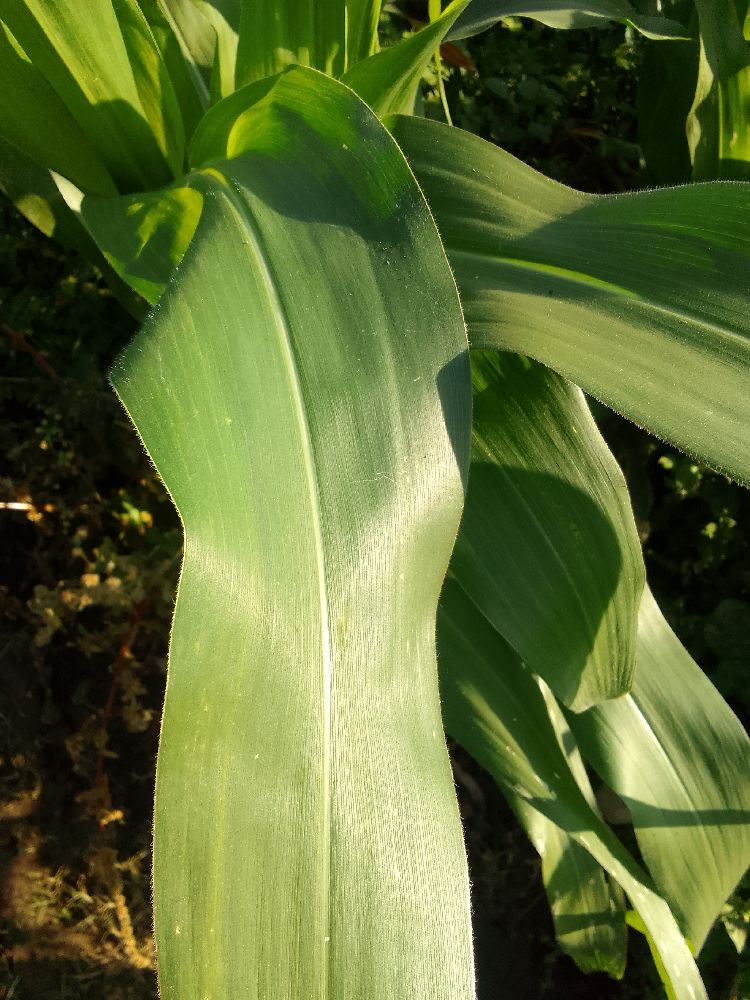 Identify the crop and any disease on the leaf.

maize, healthy
